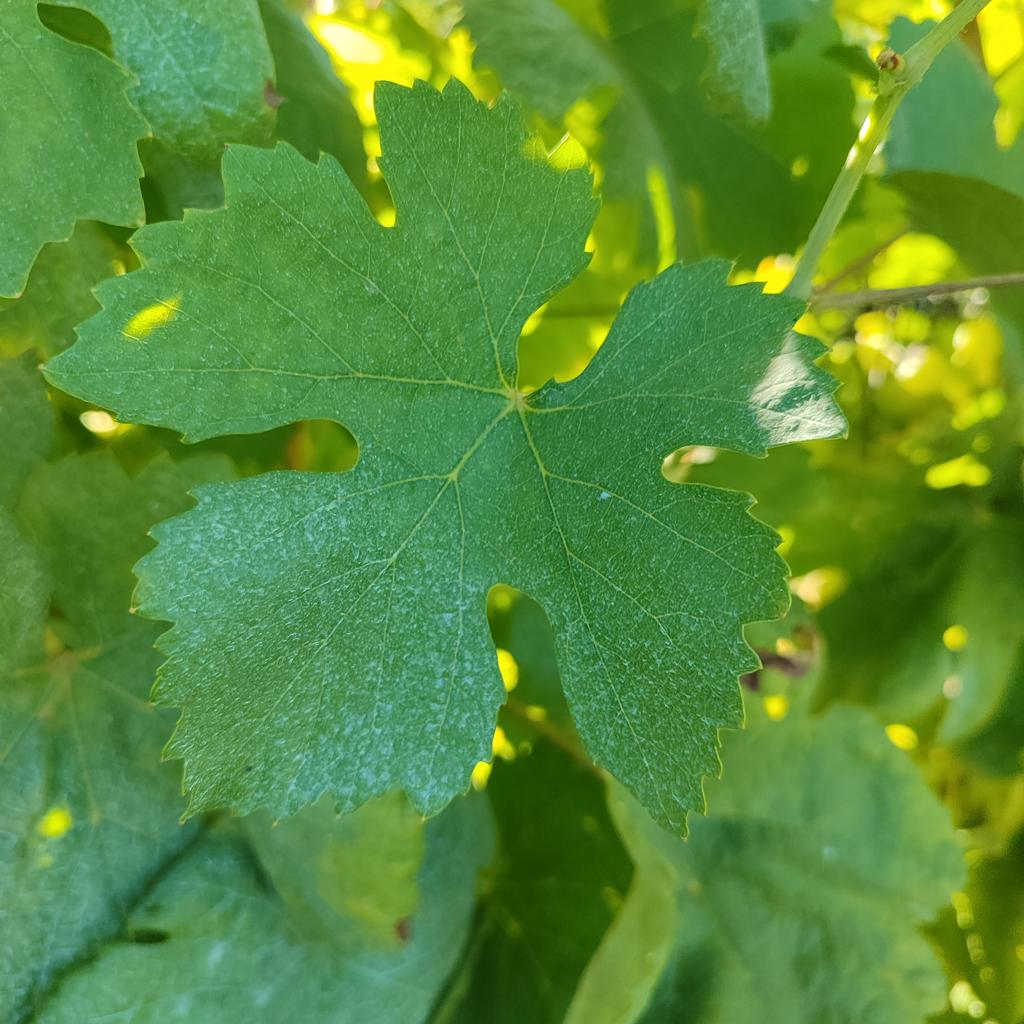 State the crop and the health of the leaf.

grapevine, healthy
